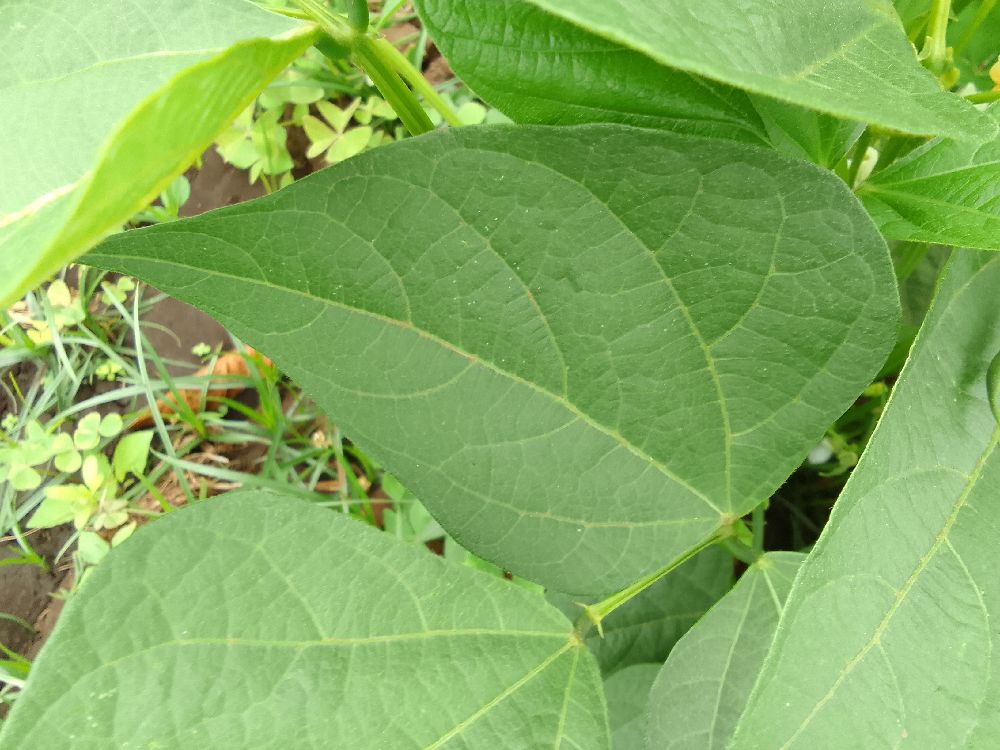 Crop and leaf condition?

common bean, healthy
